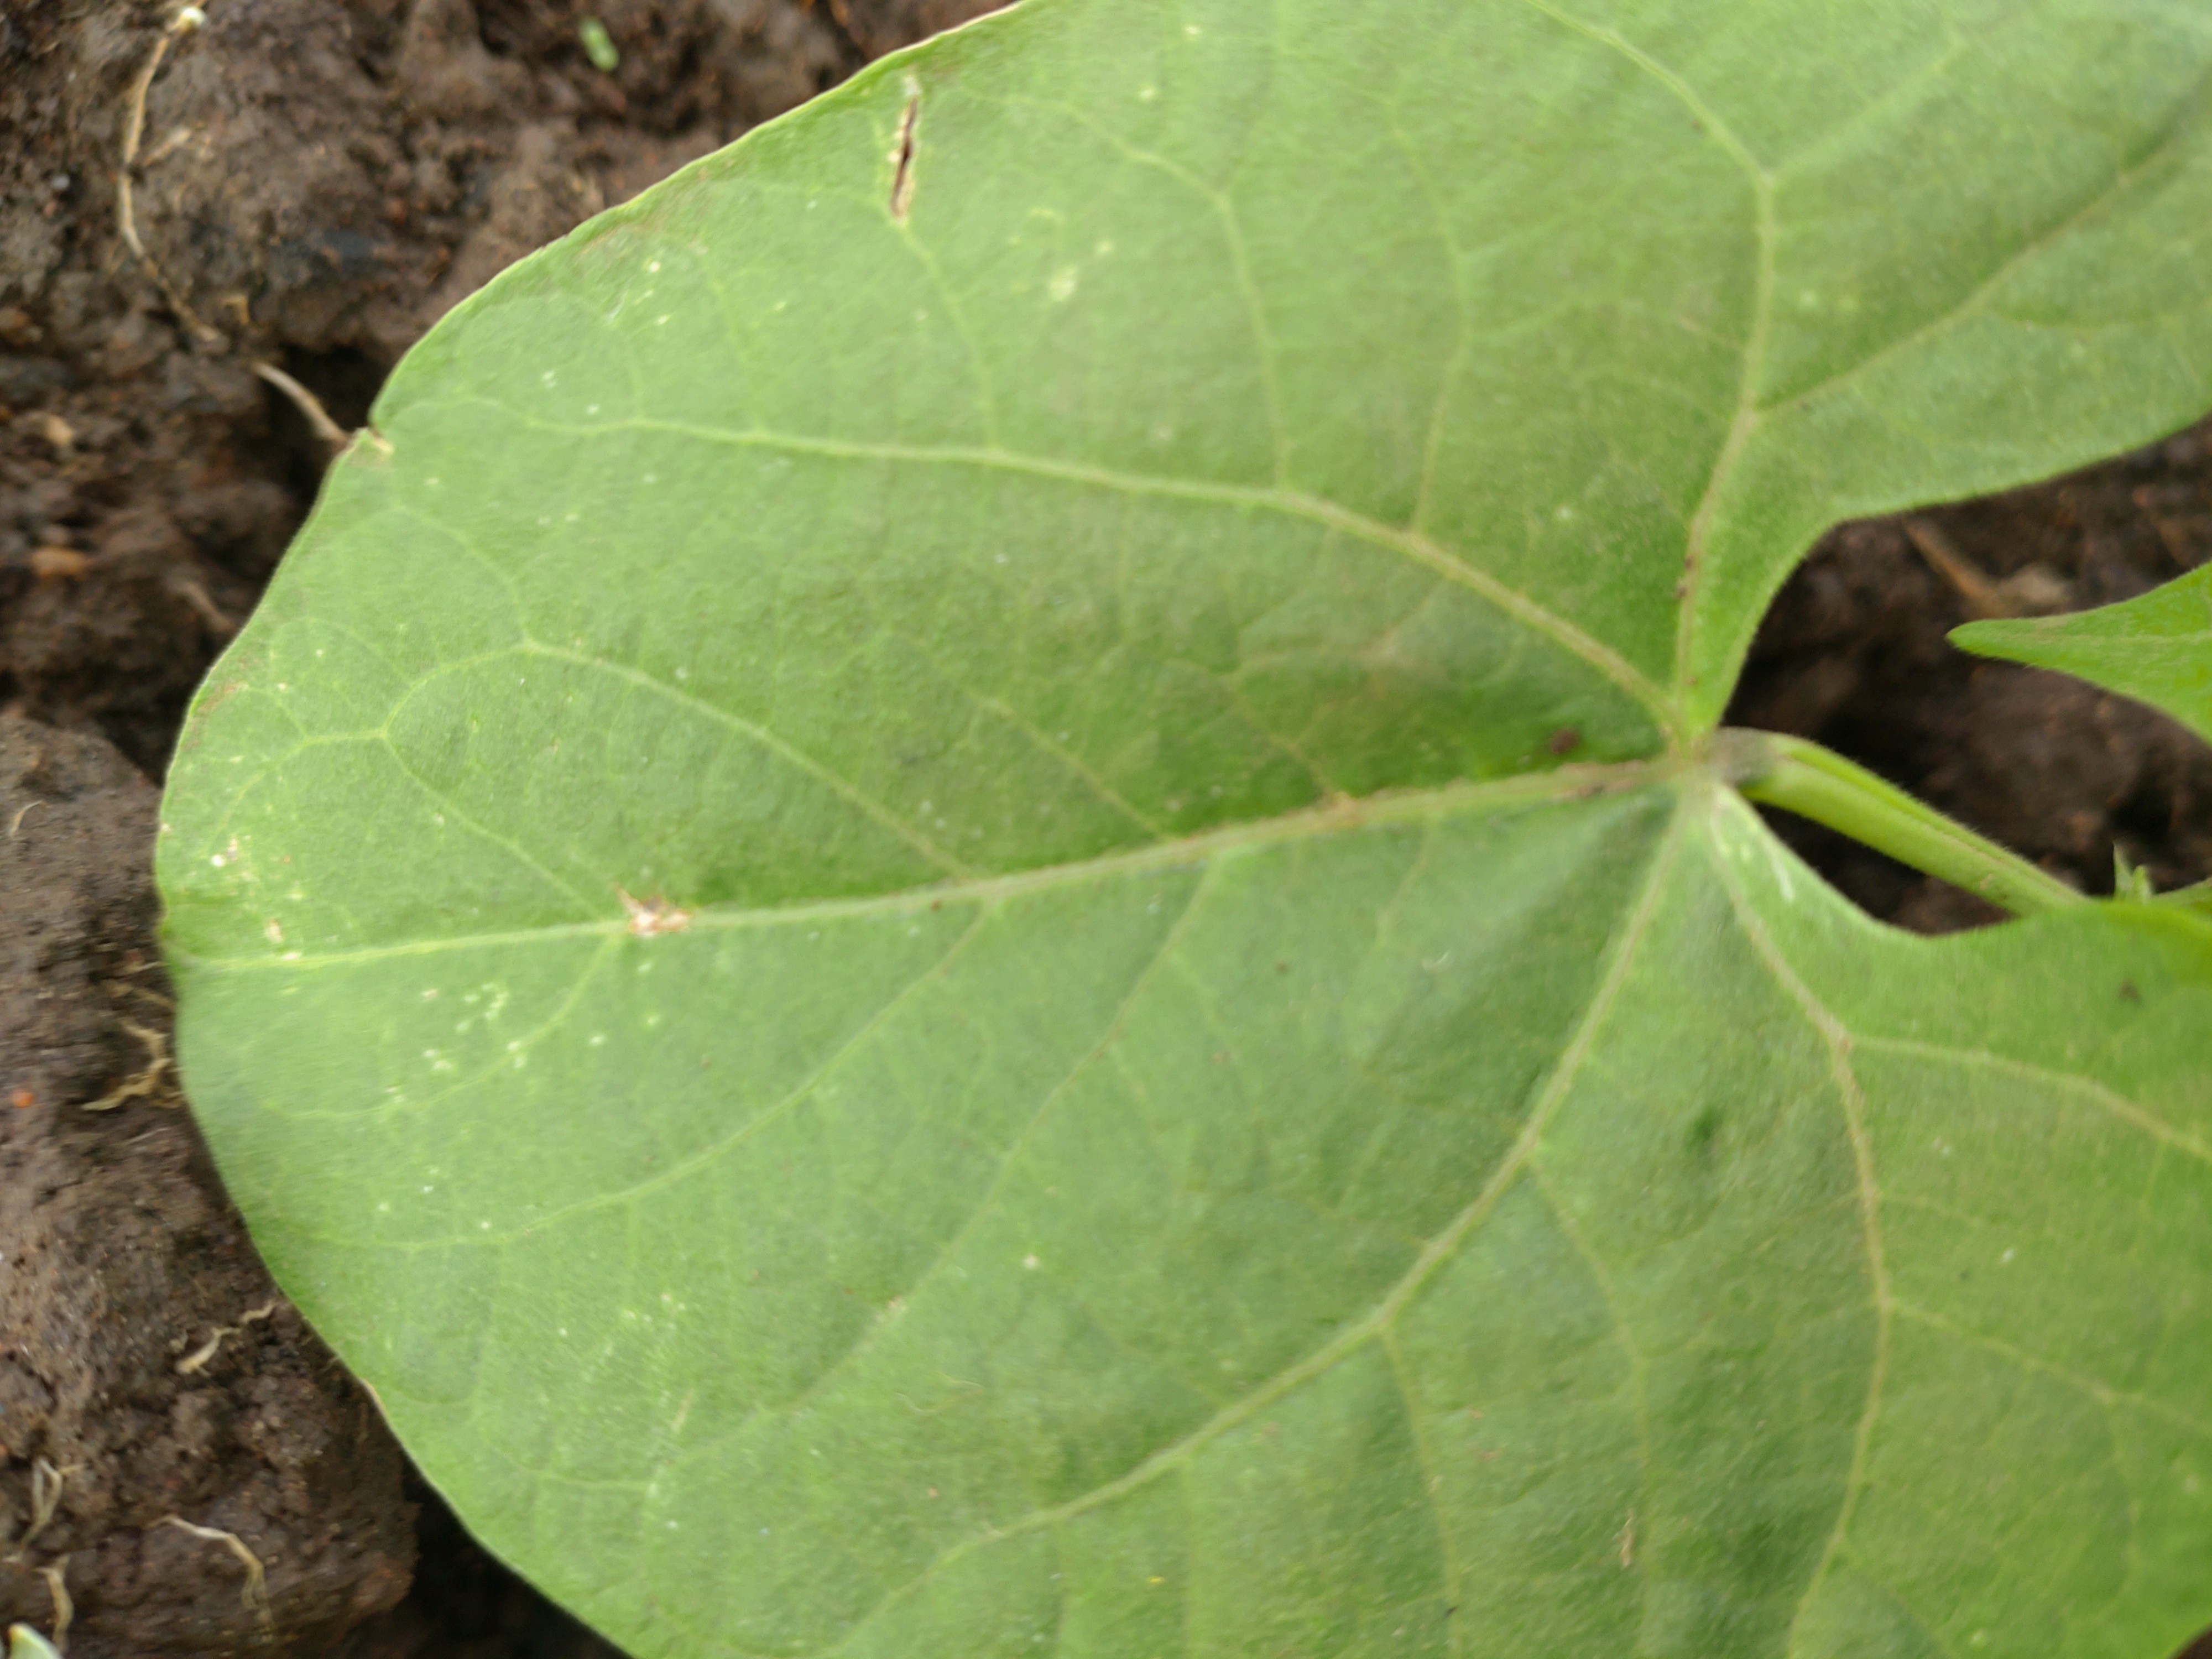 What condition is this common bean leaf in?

healthy
